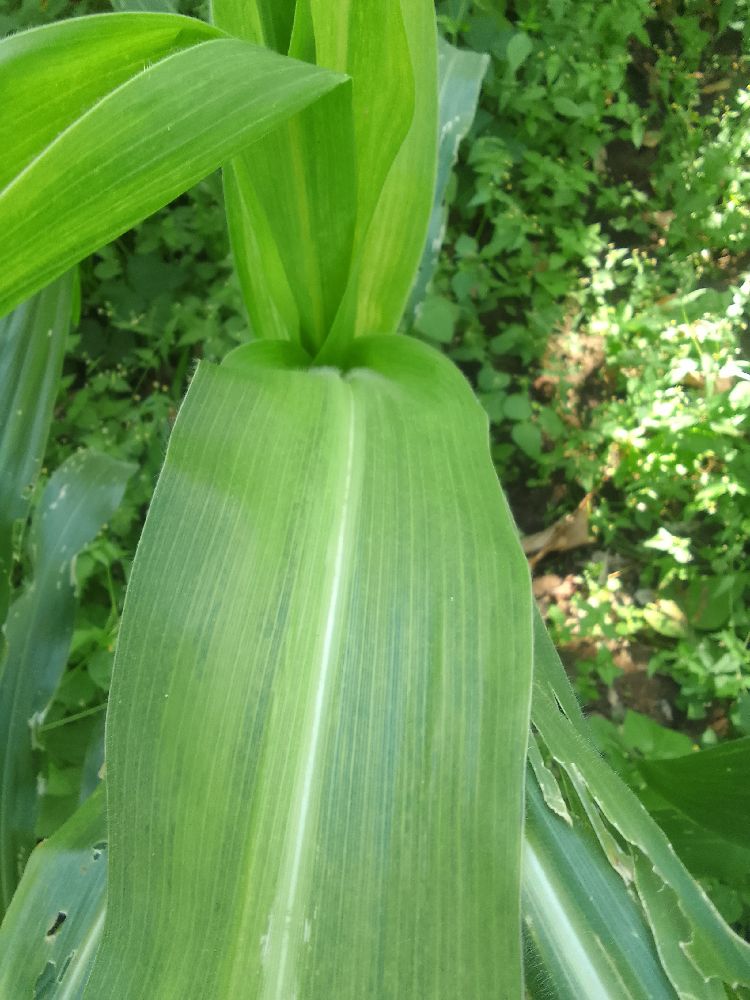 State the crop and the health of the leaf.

maize, maize lethal necrosis
